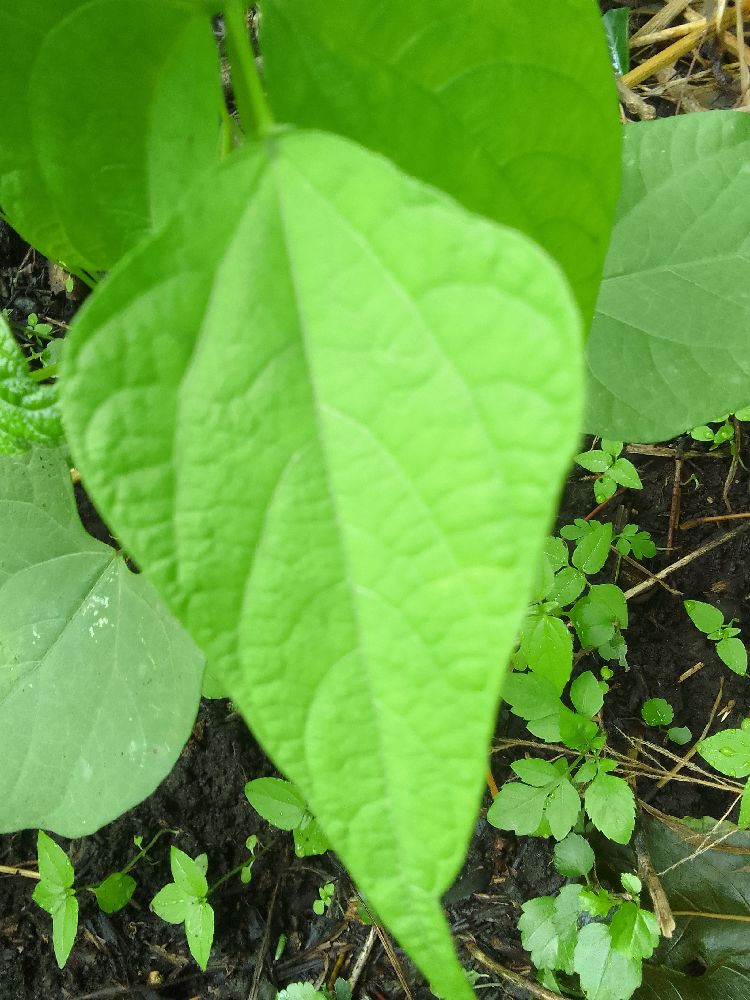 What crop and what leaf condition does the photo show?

common bean, healthy
